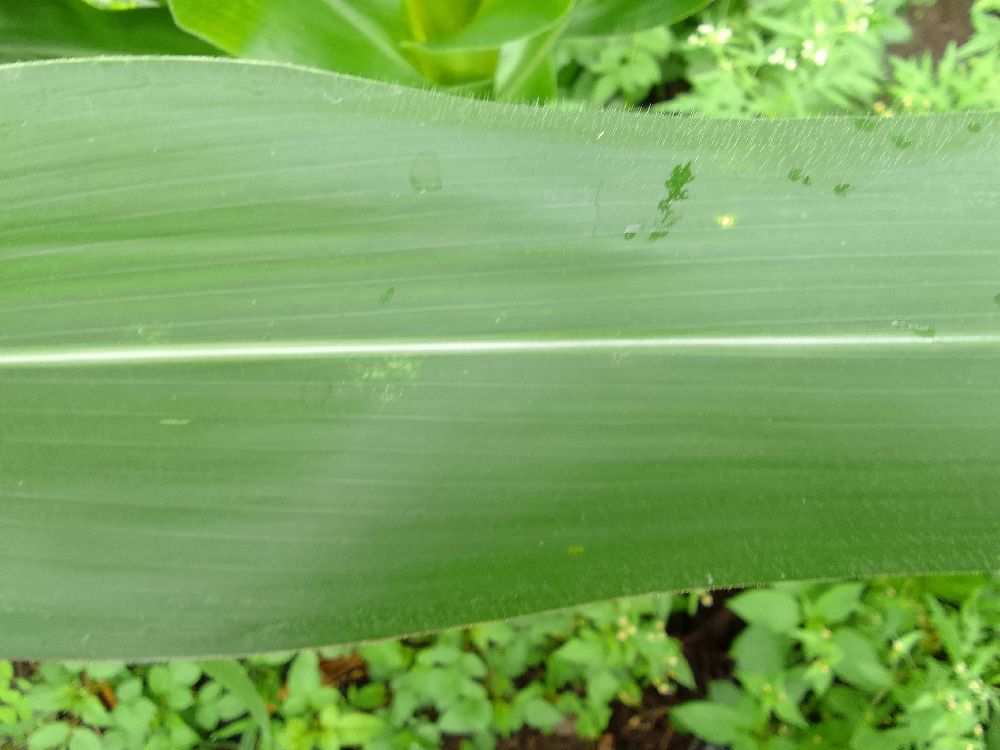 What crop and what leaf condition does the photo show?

maize, healthy
